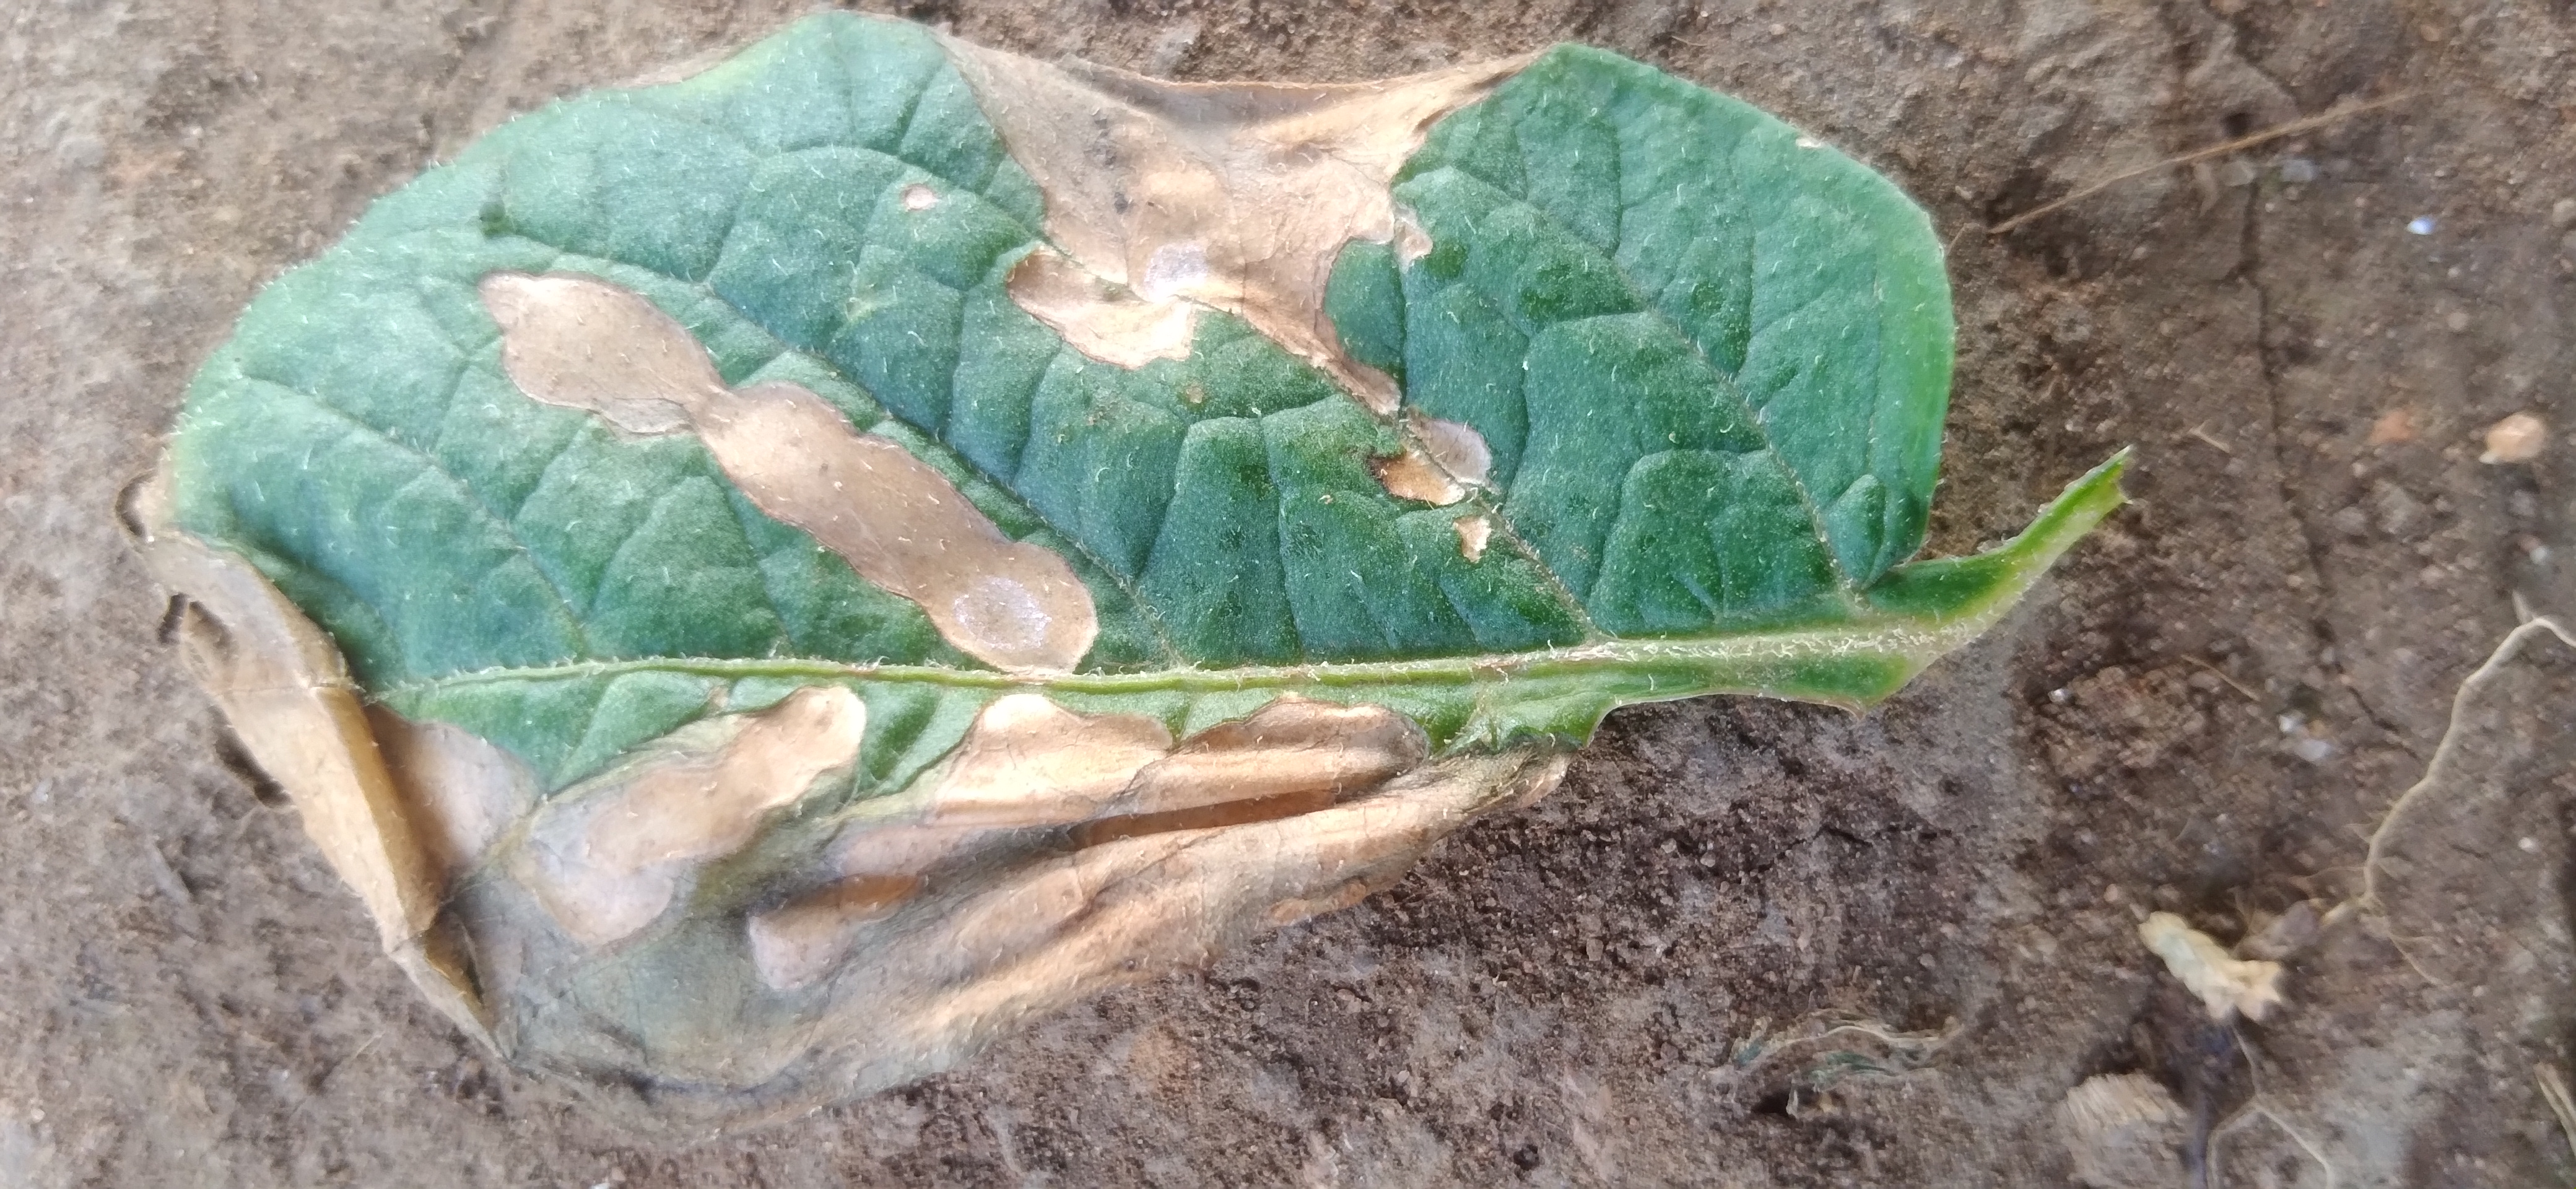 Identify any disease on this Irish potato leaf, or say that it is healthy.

early blight
